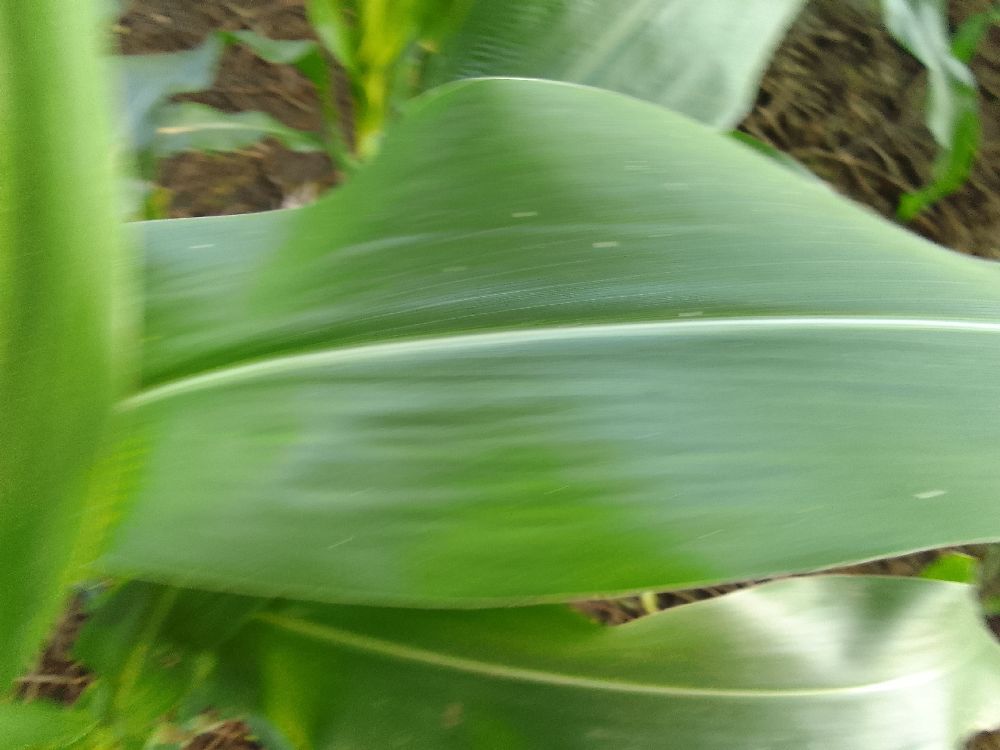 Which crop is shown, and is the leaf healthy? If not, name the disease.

maize, healthy
